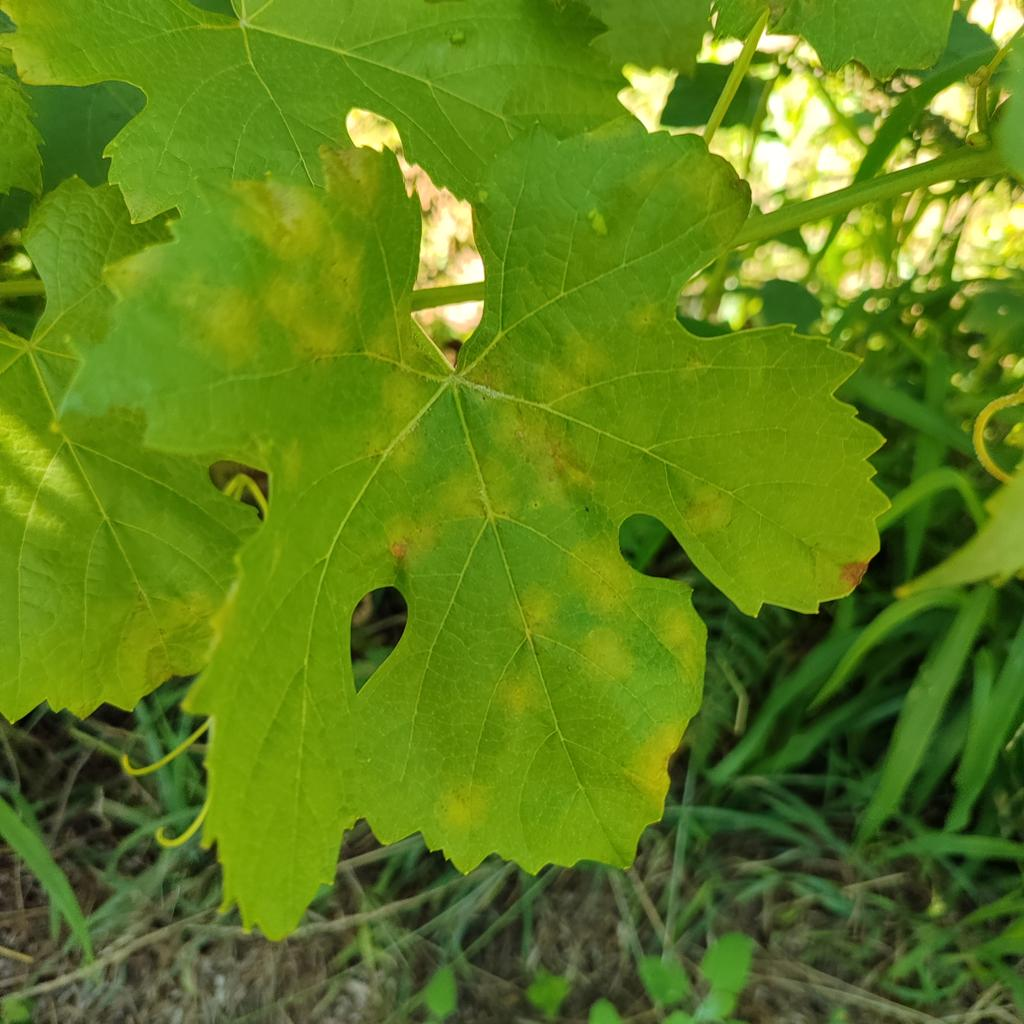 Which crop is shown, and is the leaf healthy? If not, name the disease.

grapevine, downy mildew
